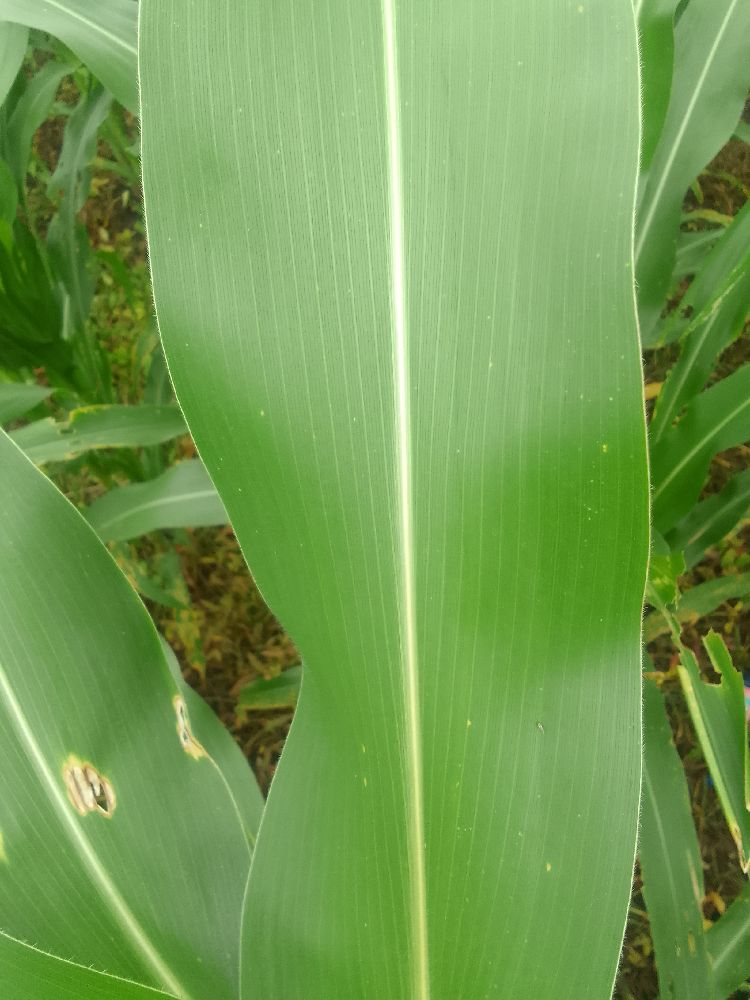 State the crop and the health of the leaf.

maize, healthy
